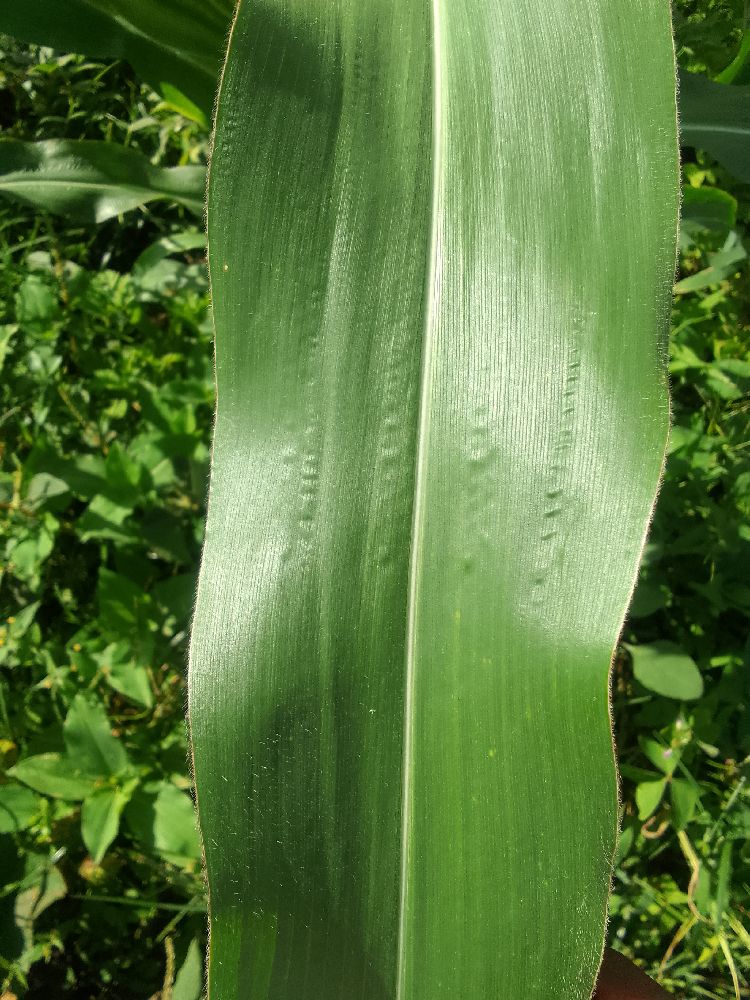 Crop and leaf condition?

maize, healthy
